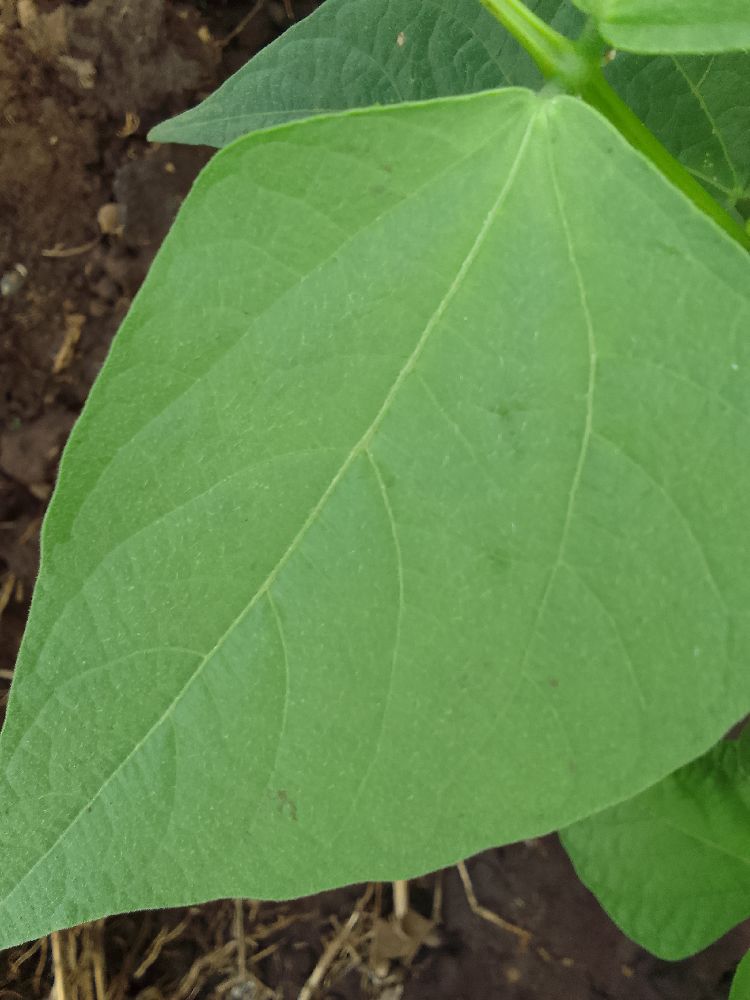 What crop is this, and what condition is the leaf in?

common bean, healthy
